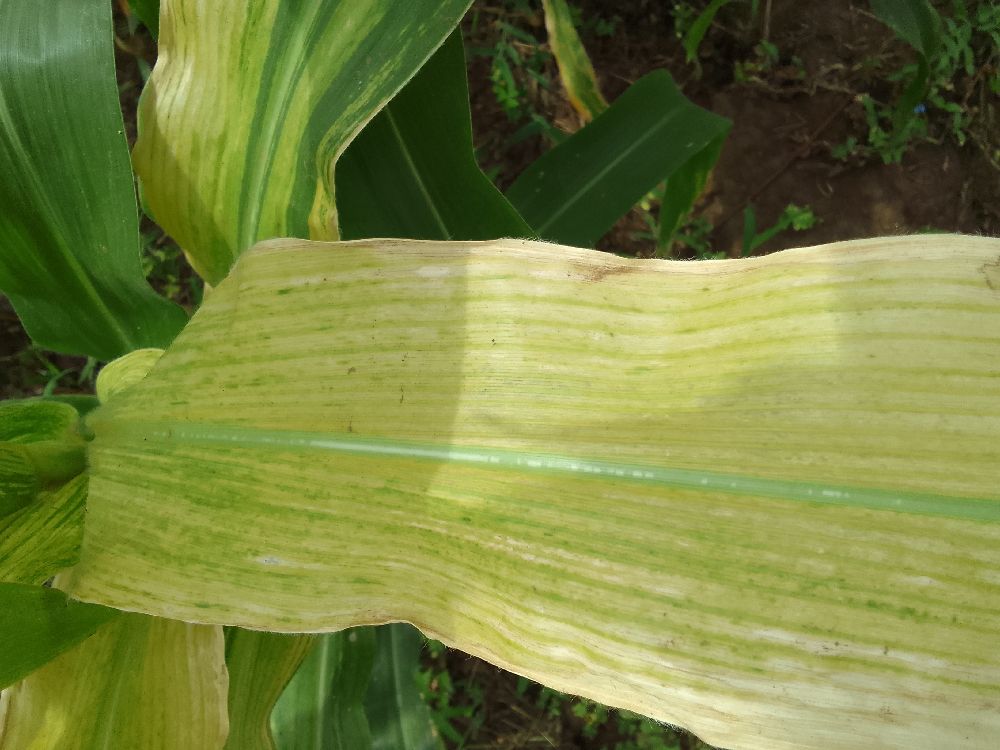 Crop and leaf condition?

maize, maize lethal necrosis
